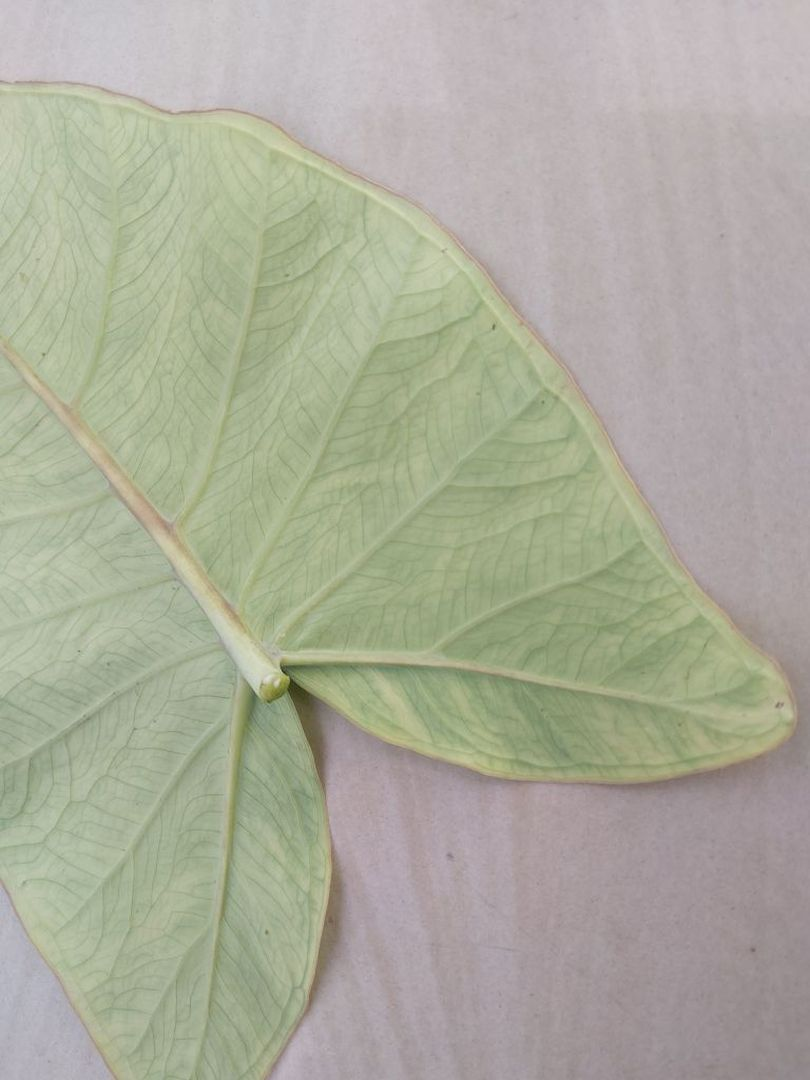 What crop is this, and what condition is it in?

taro, mosaic
